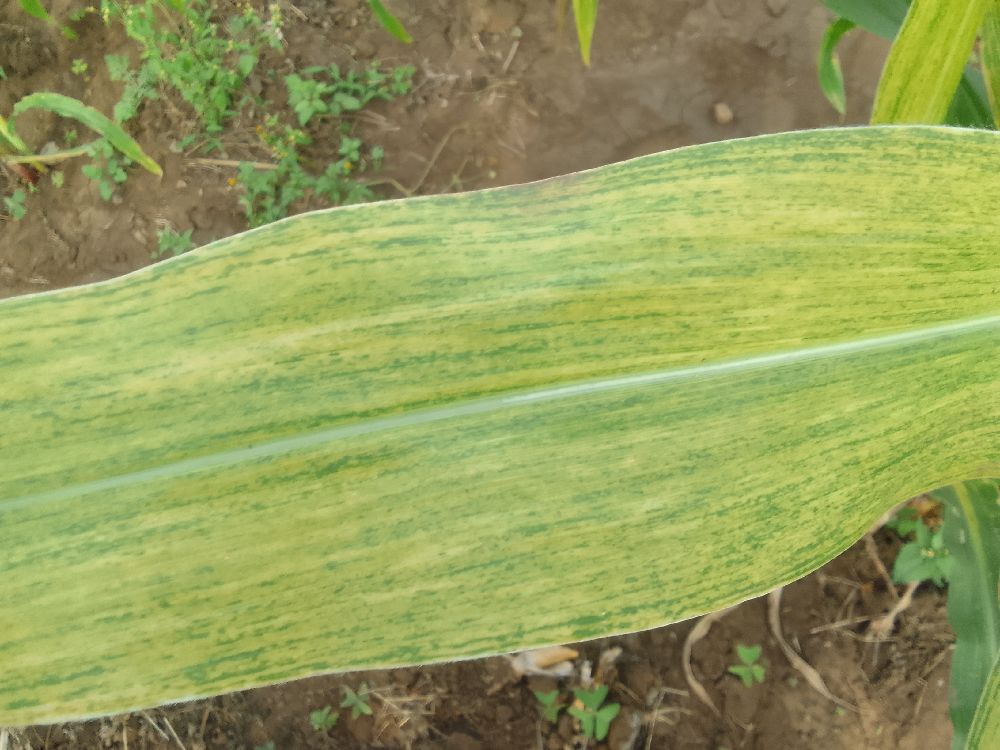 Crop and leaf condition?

maize, maize lethal necrosis
